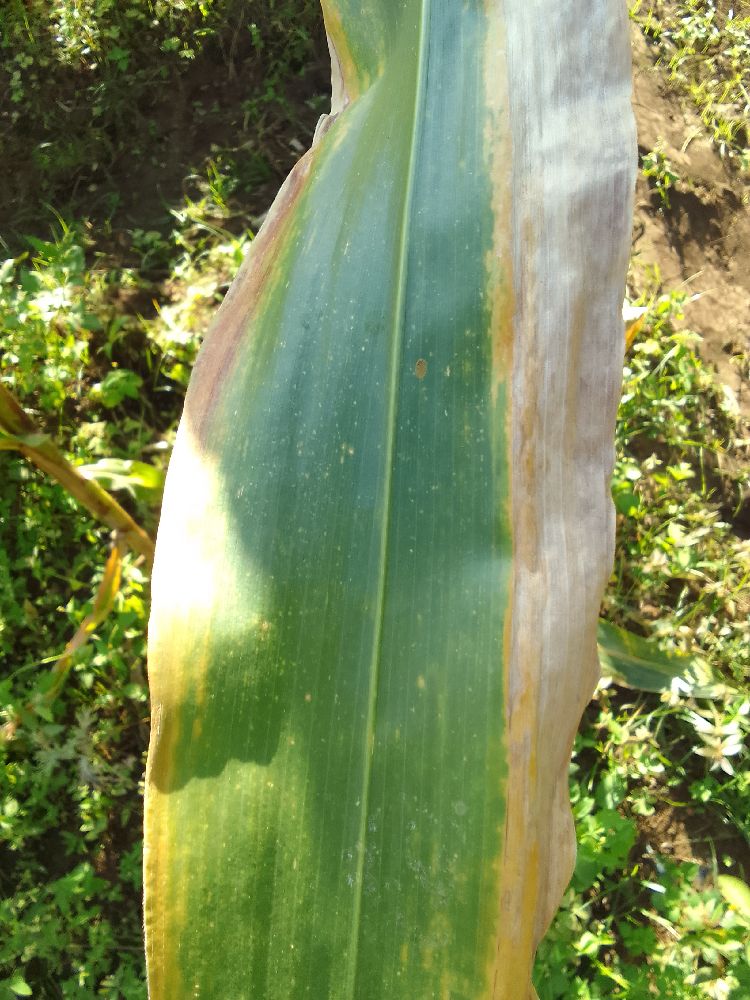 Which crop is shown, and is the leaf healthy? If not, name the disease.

maize, maize lethal necrosis
